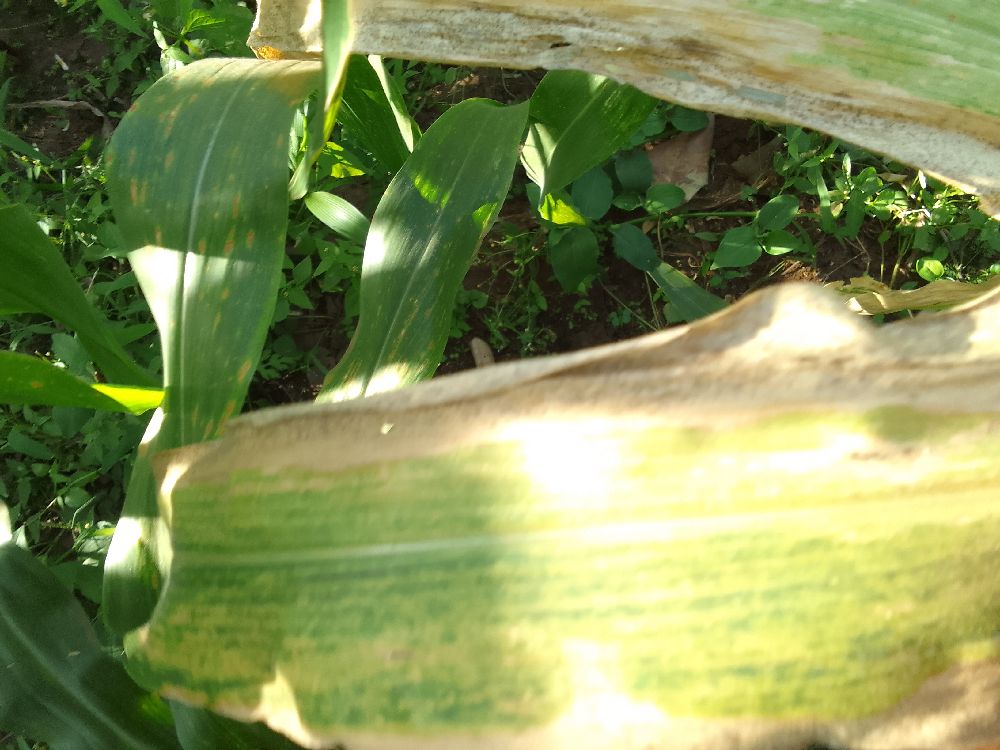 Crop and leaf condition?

maize, maize lethal necrosis
